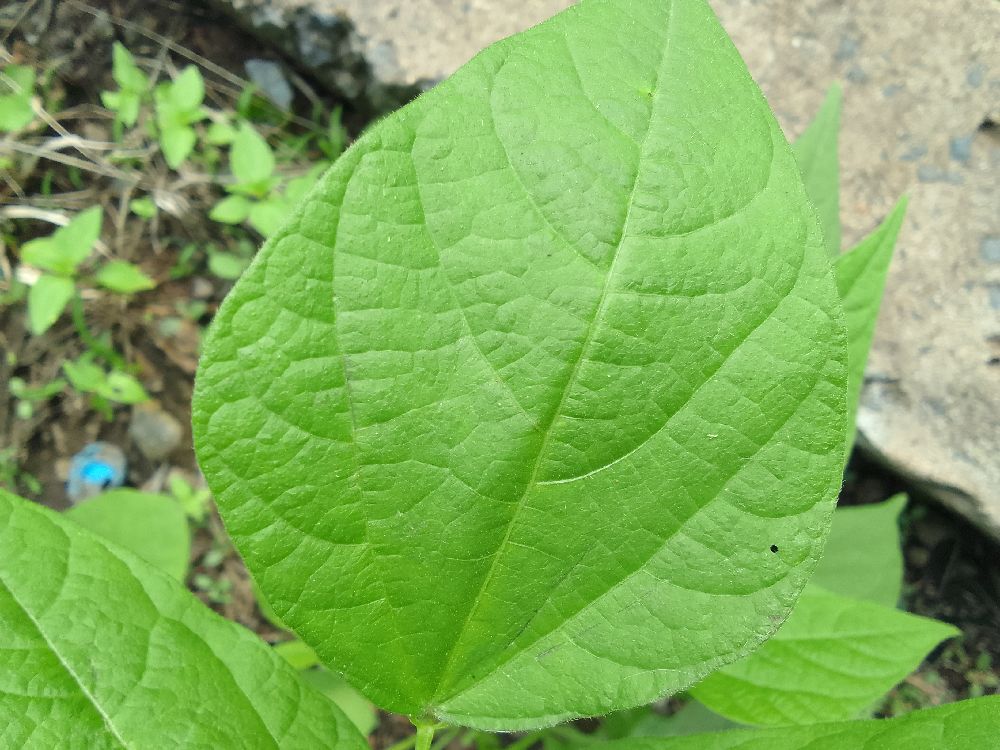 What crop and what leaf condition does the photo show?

common bean, healthy
